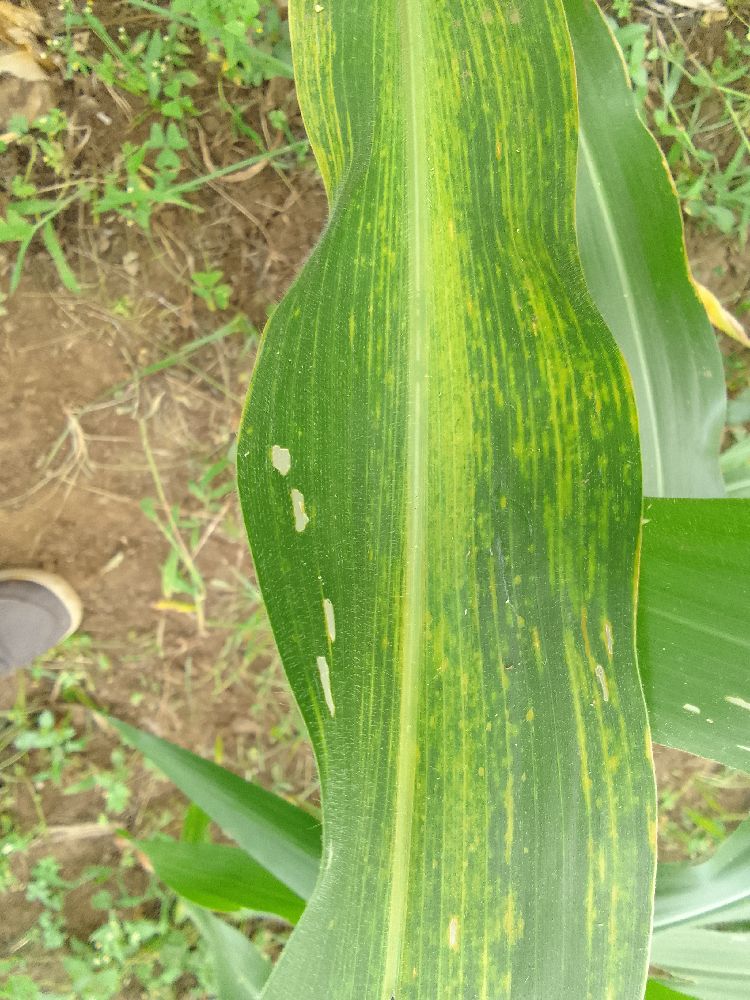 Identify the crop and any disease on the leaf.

maize, maize lethal necrosis
